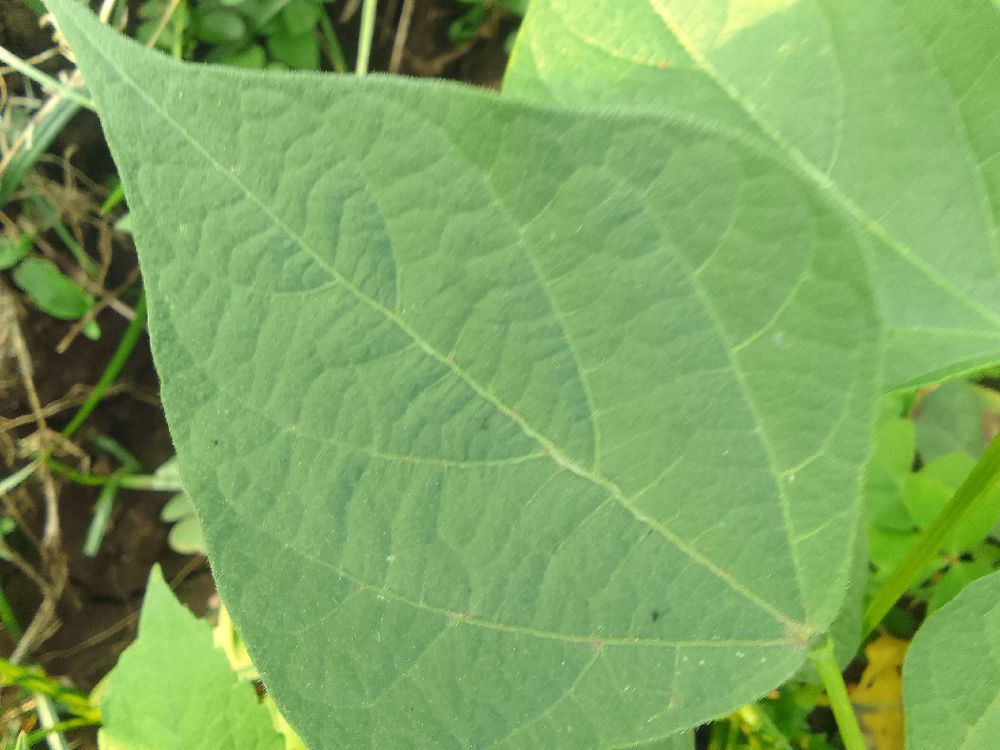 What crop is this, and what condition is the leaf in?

common bean, healthy
